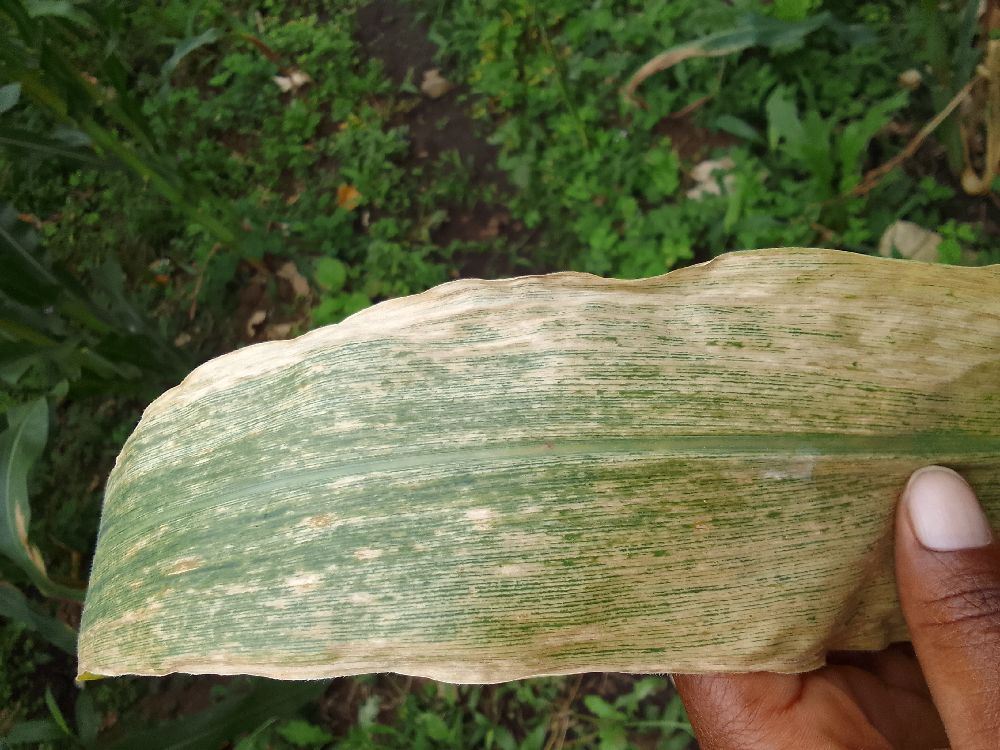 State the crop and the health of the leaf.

maize, maize lethal necrosis
